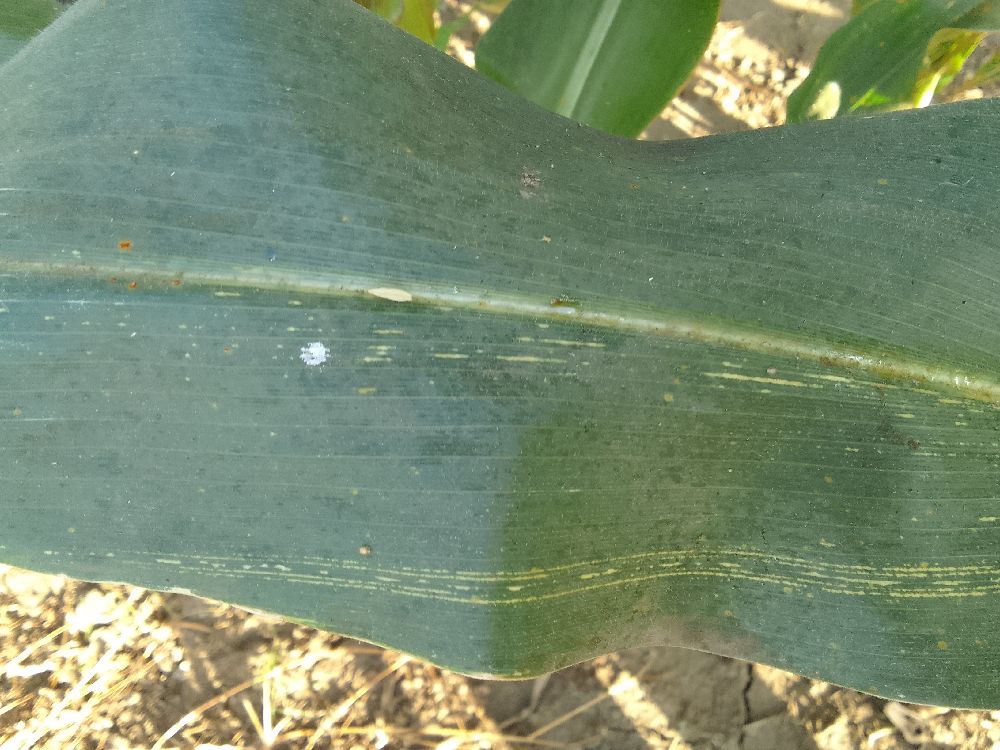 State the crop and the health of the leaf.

maize, maize streak virus
